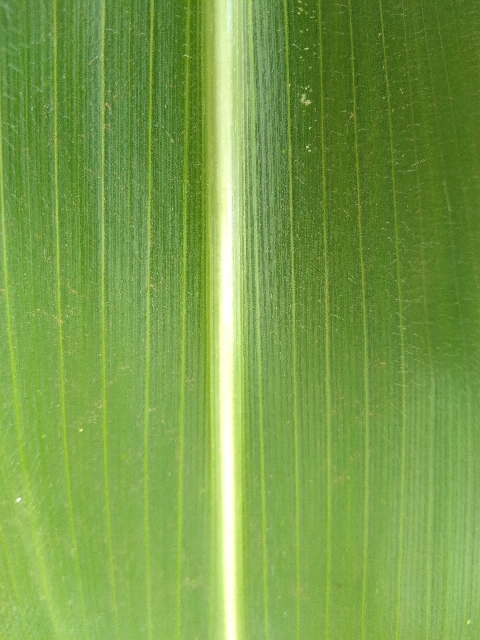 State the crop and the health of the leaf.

maize, healthy
